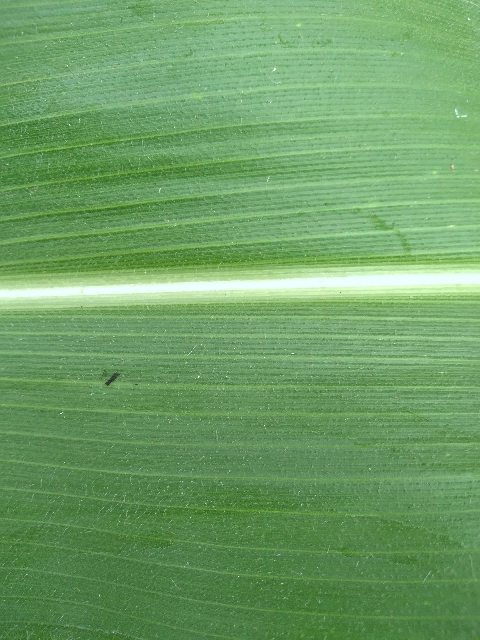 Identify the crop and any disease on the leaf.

maize, healthy
